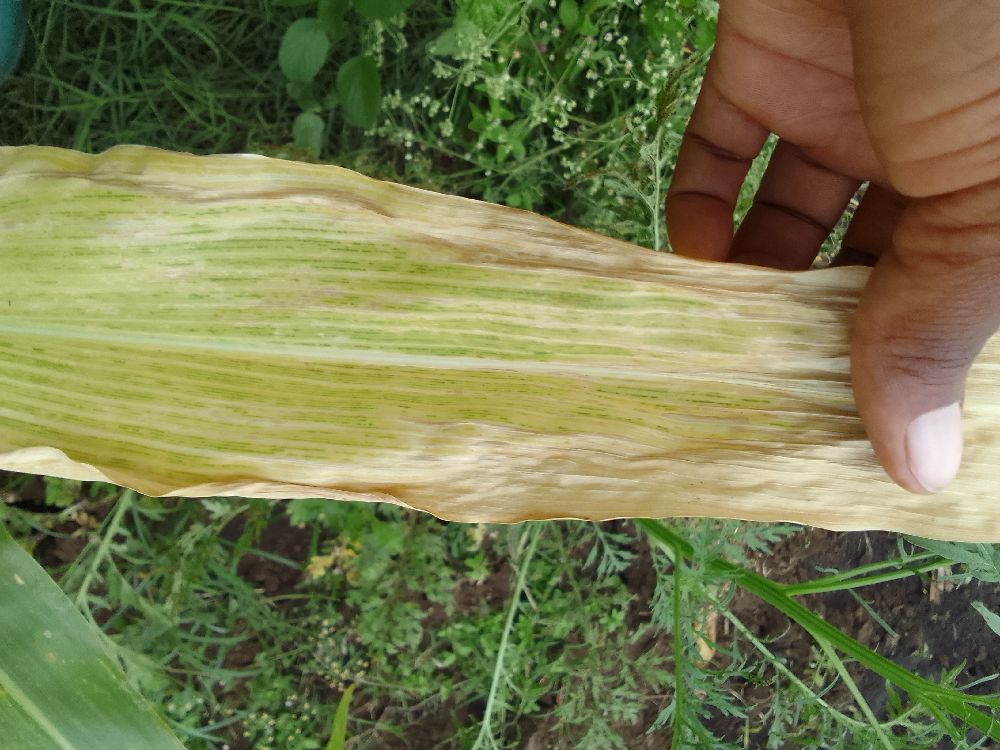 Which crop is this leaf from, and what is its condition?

maize, maize lethal necrosis
